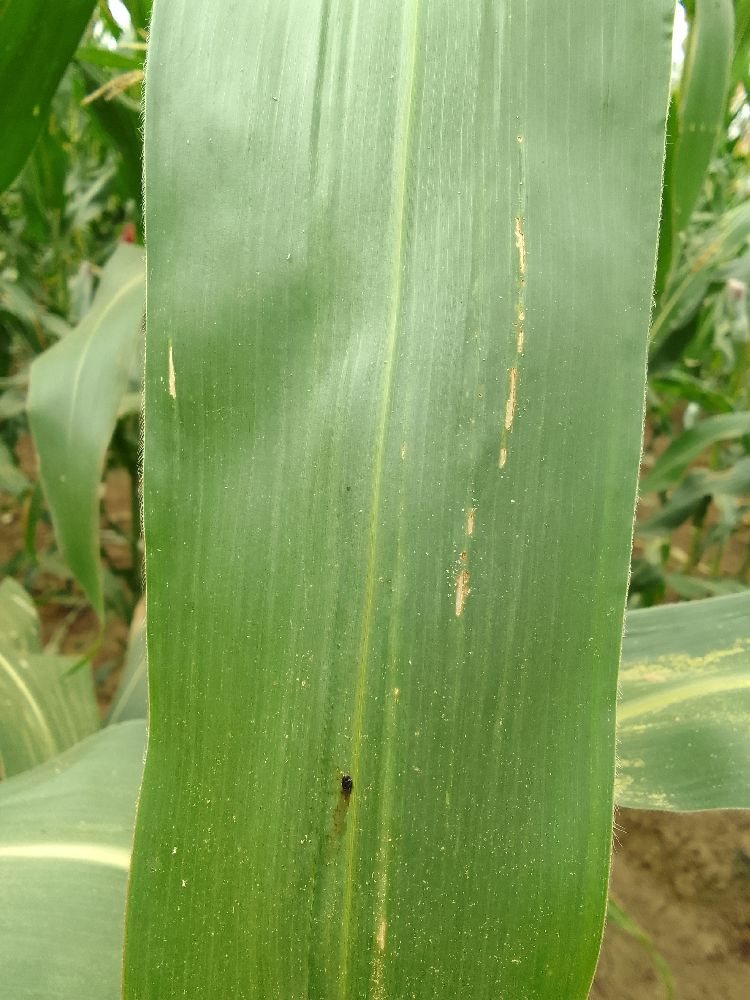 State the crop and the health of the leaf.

maize, healthy
